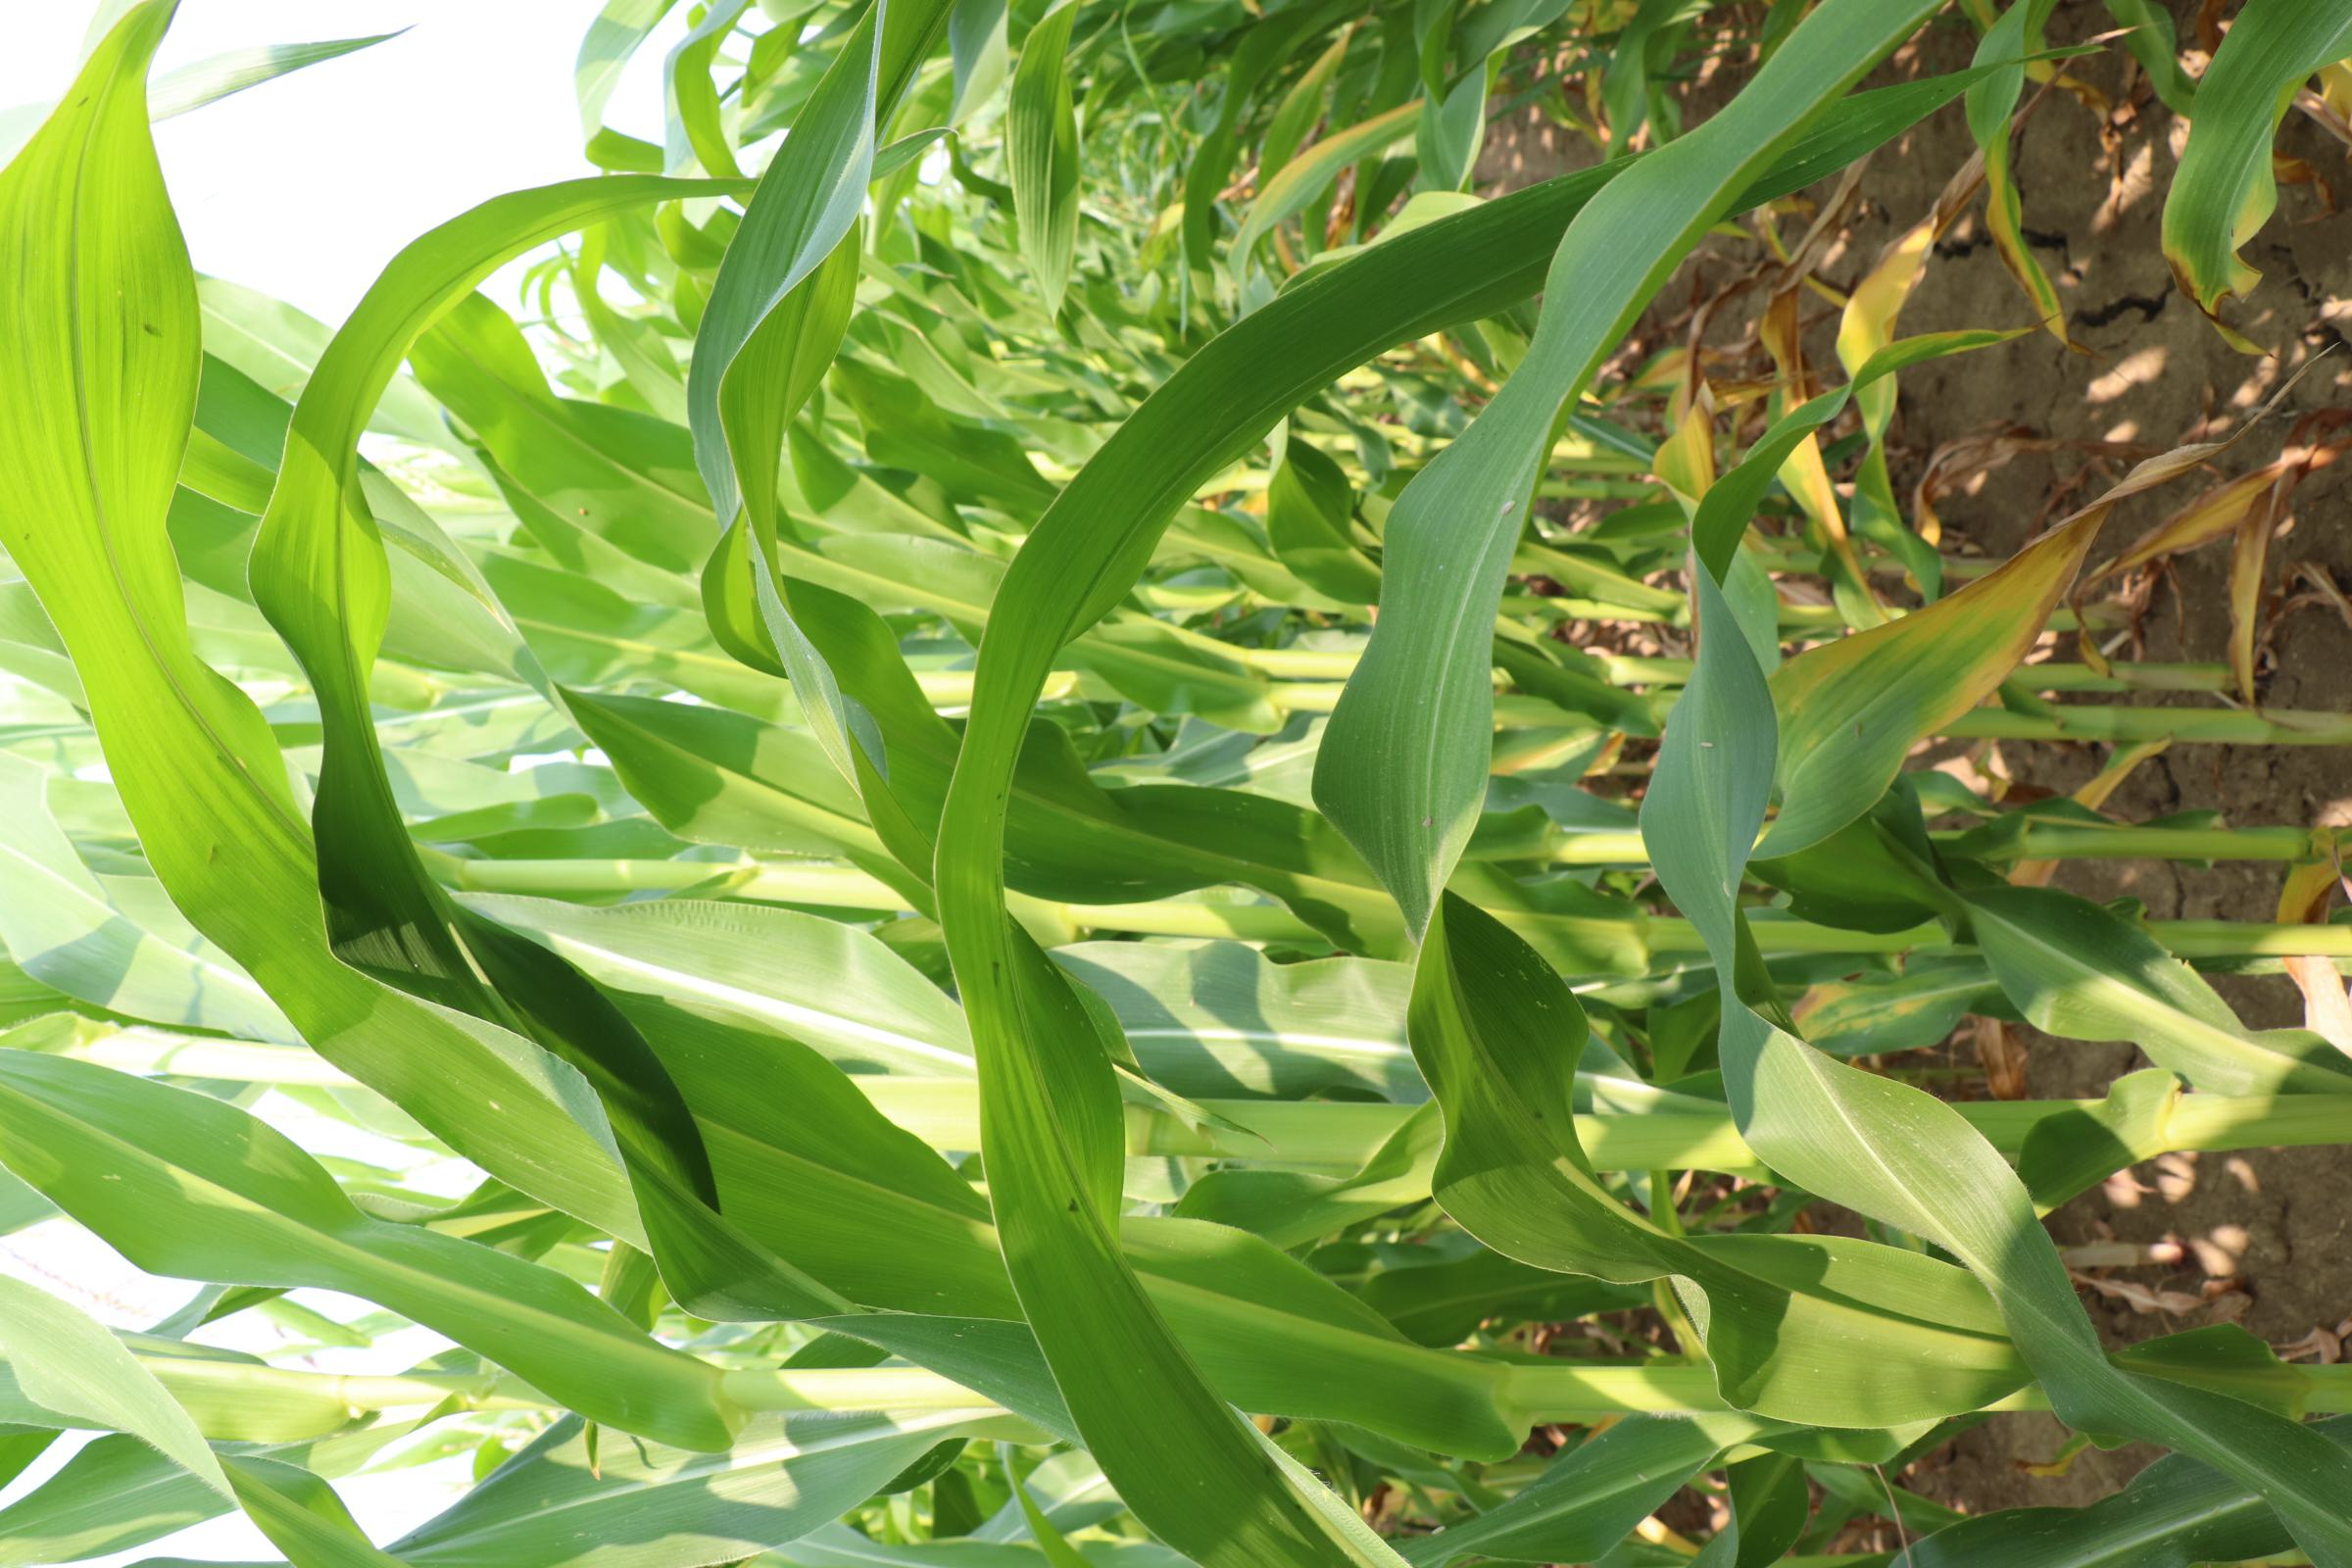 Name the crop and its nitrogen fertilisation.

maize, reduced nitrogen fertilisation
